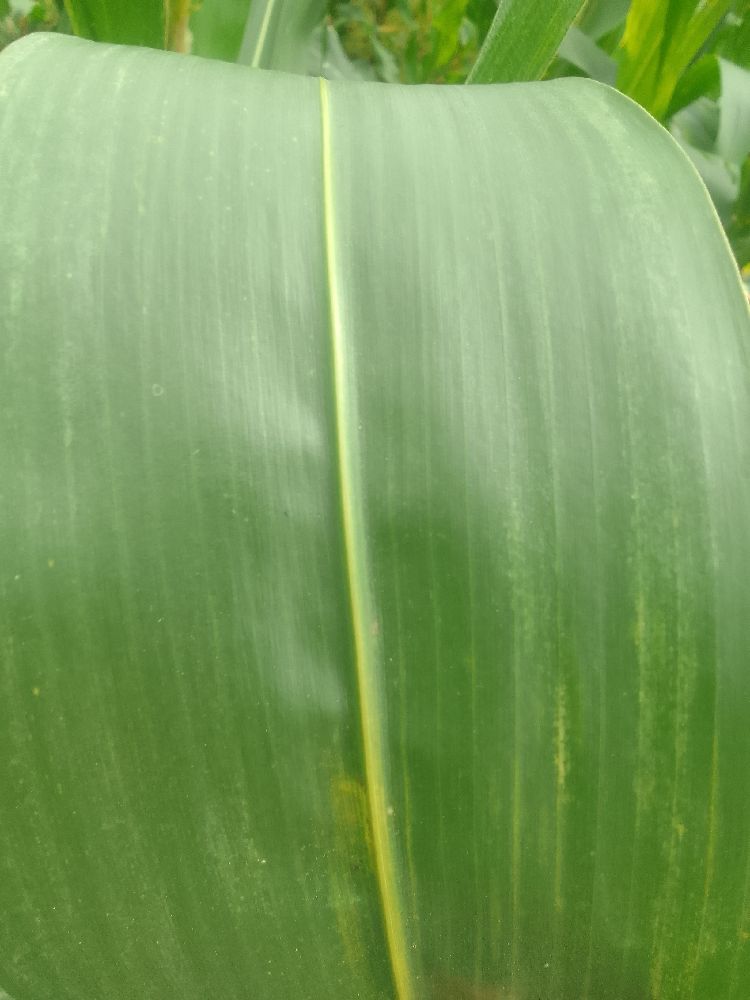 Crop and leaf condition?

maize, healthy
